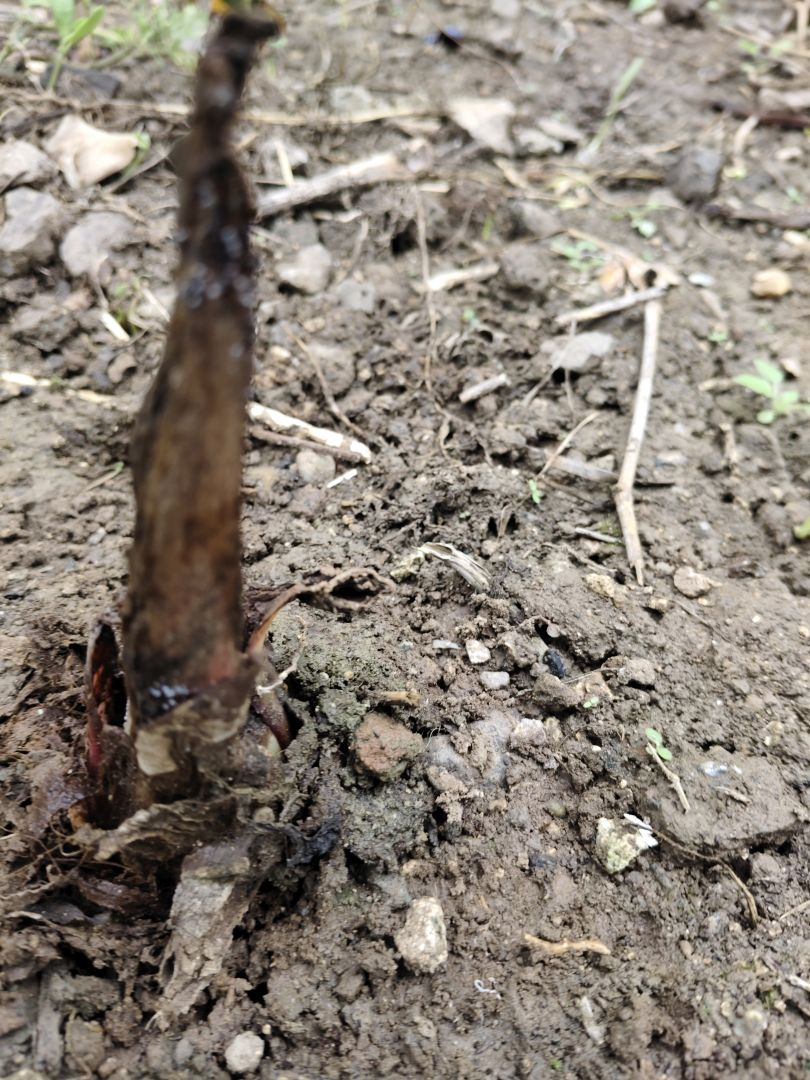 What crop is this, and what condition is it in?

taro, root rot
